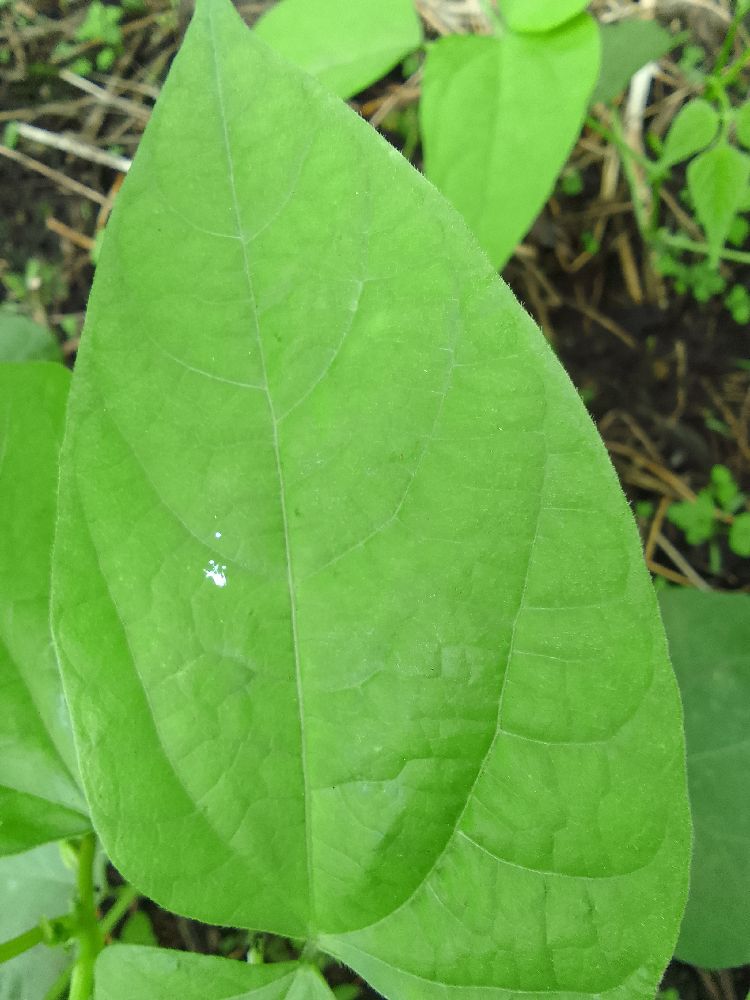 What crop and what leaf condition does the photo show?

common bean, healthy
